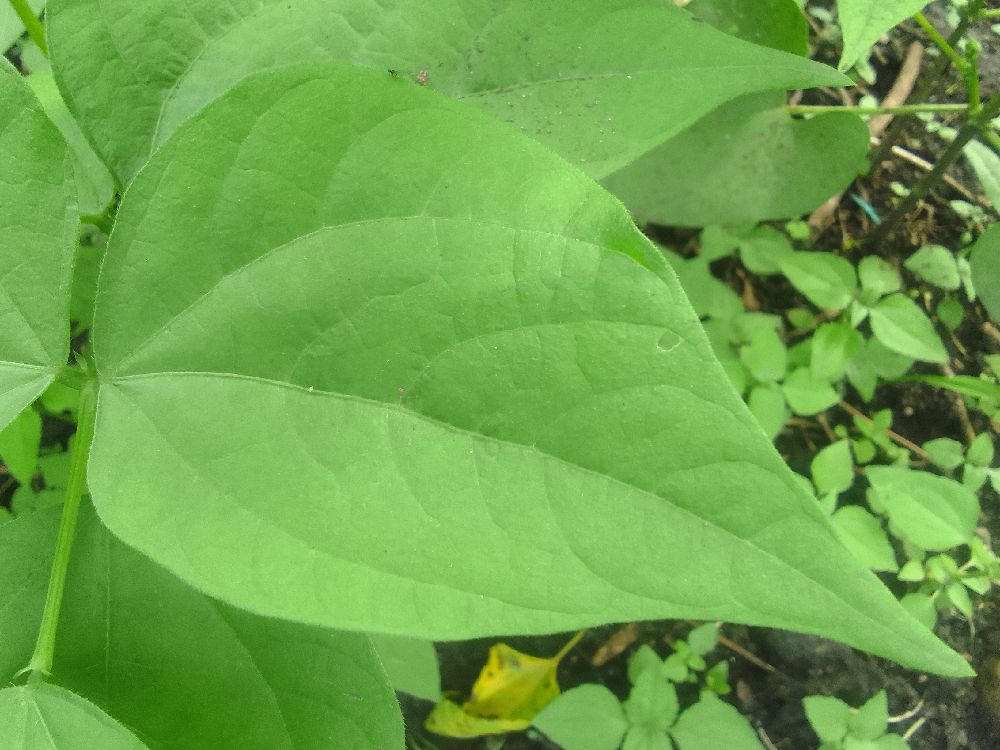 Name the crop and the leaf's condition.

common bean, healthy
